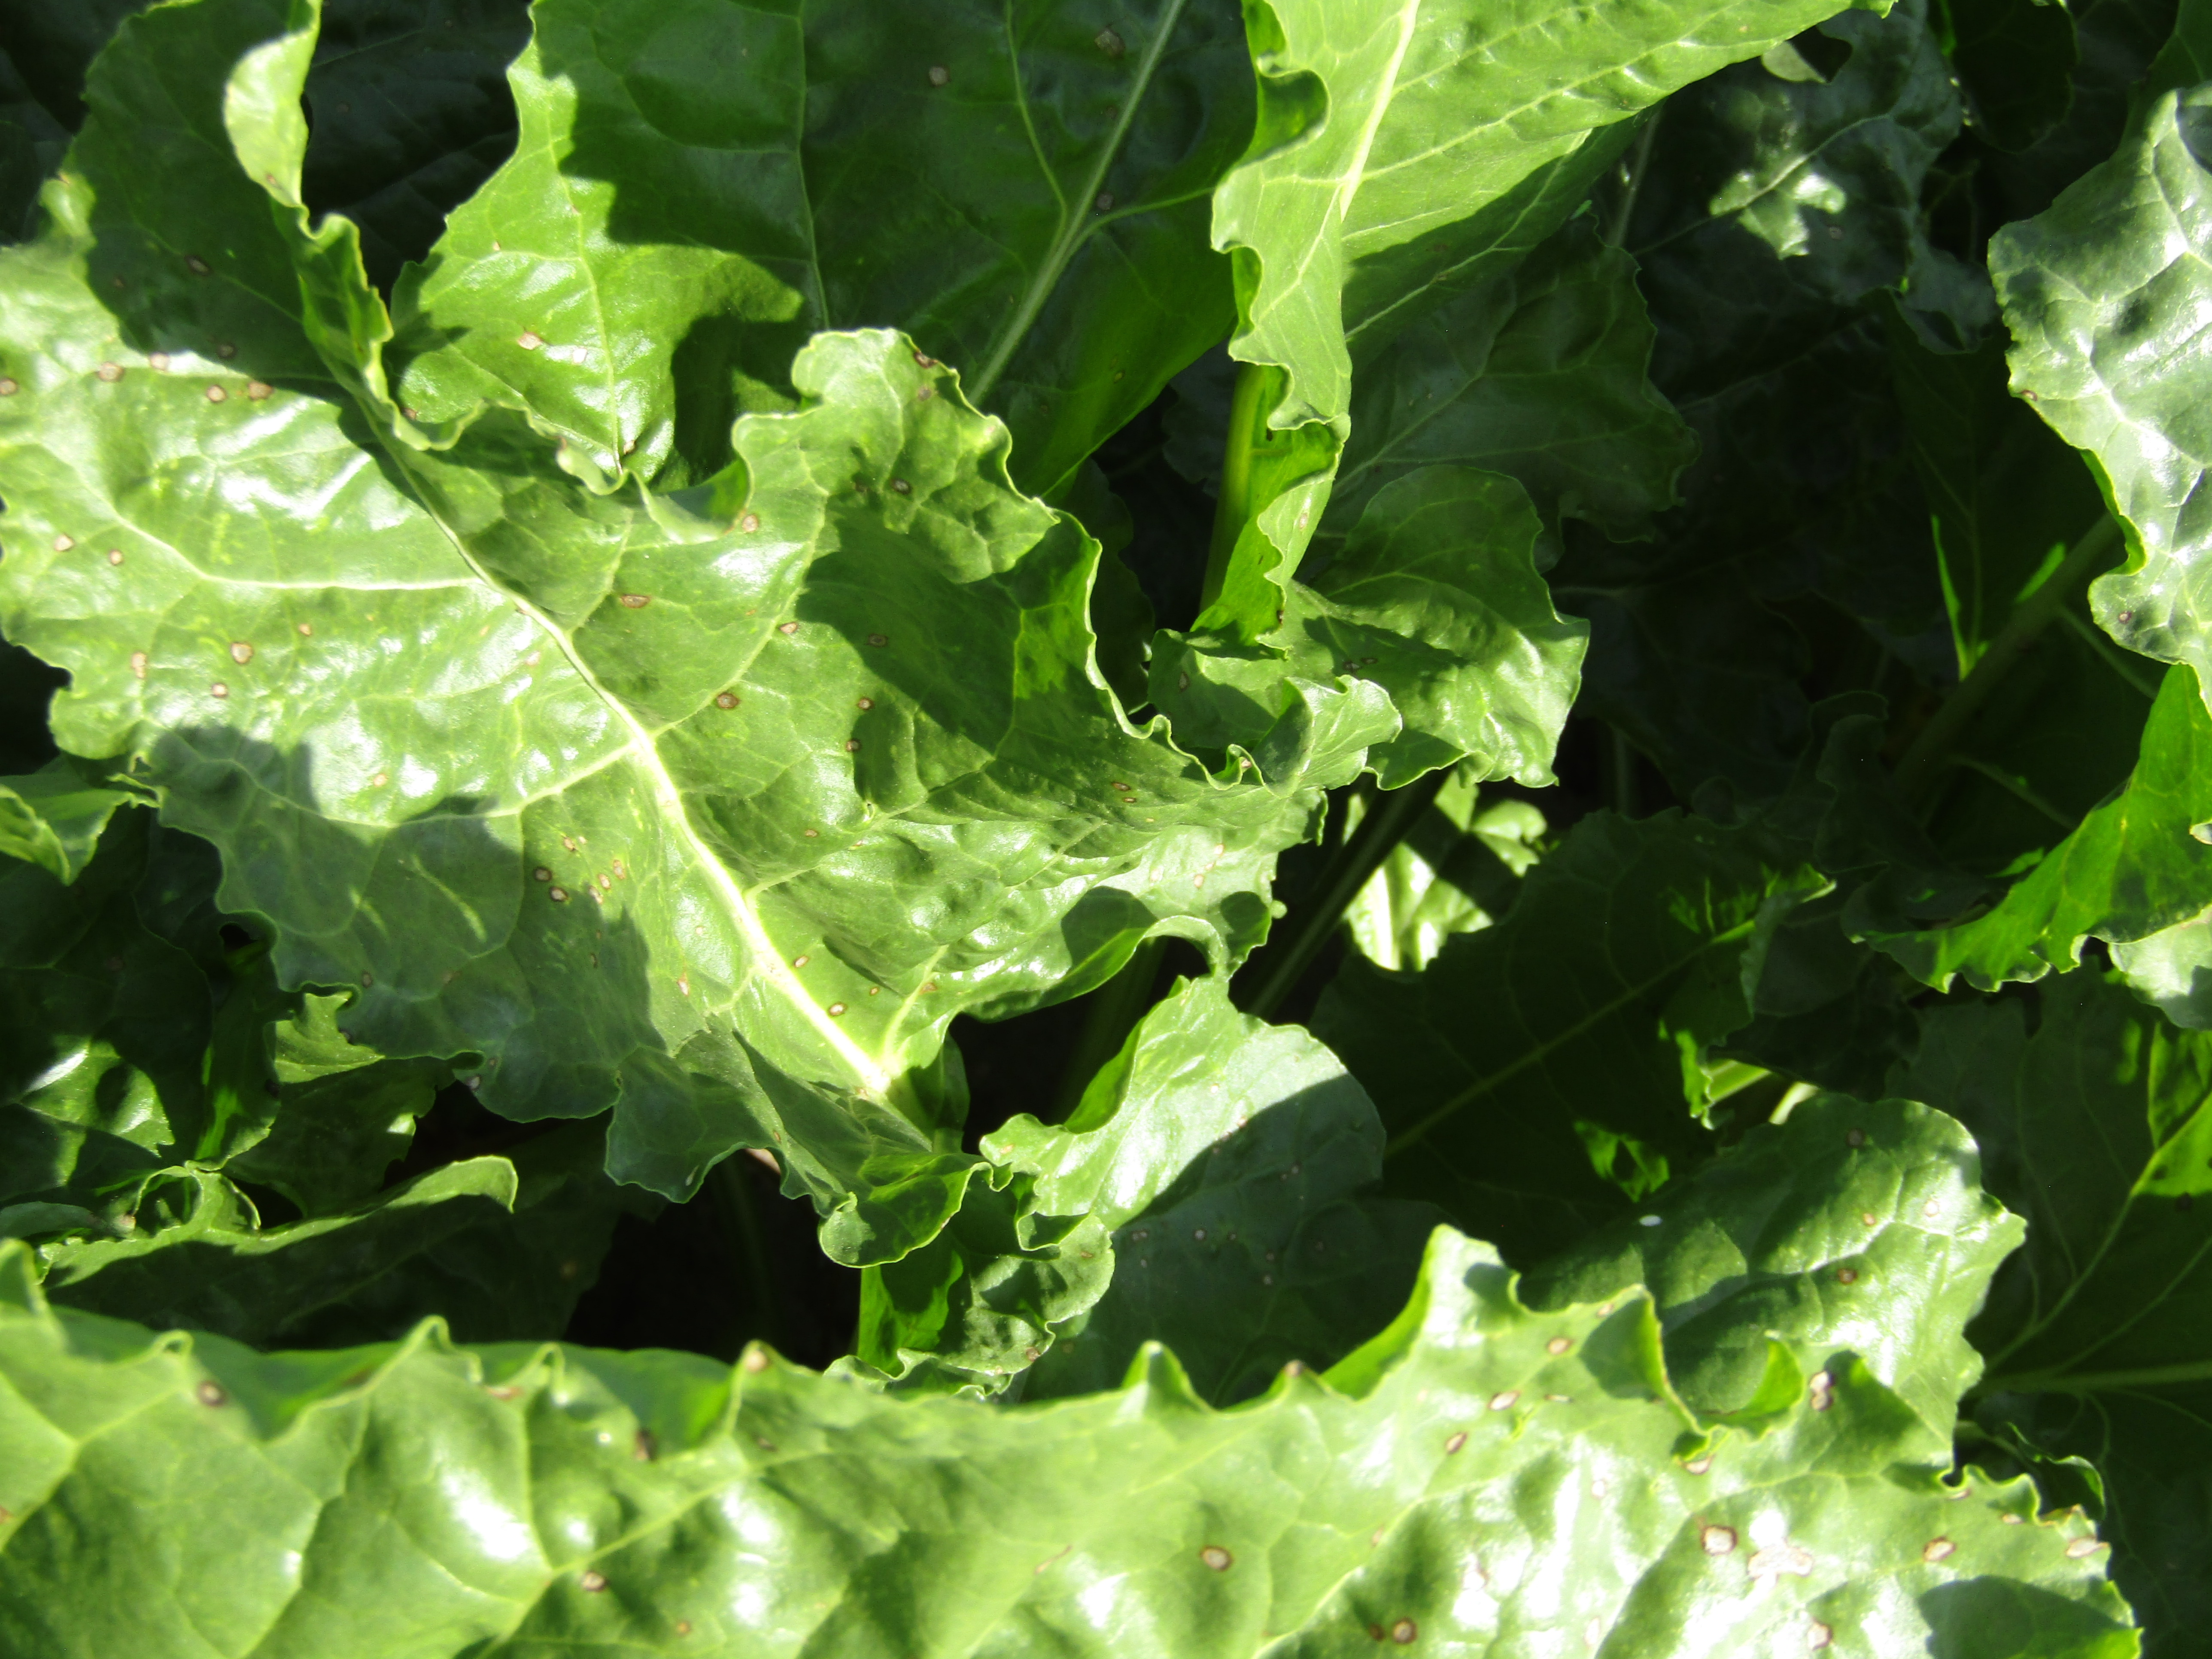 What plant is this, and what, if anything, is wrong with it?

beet, cercospora
